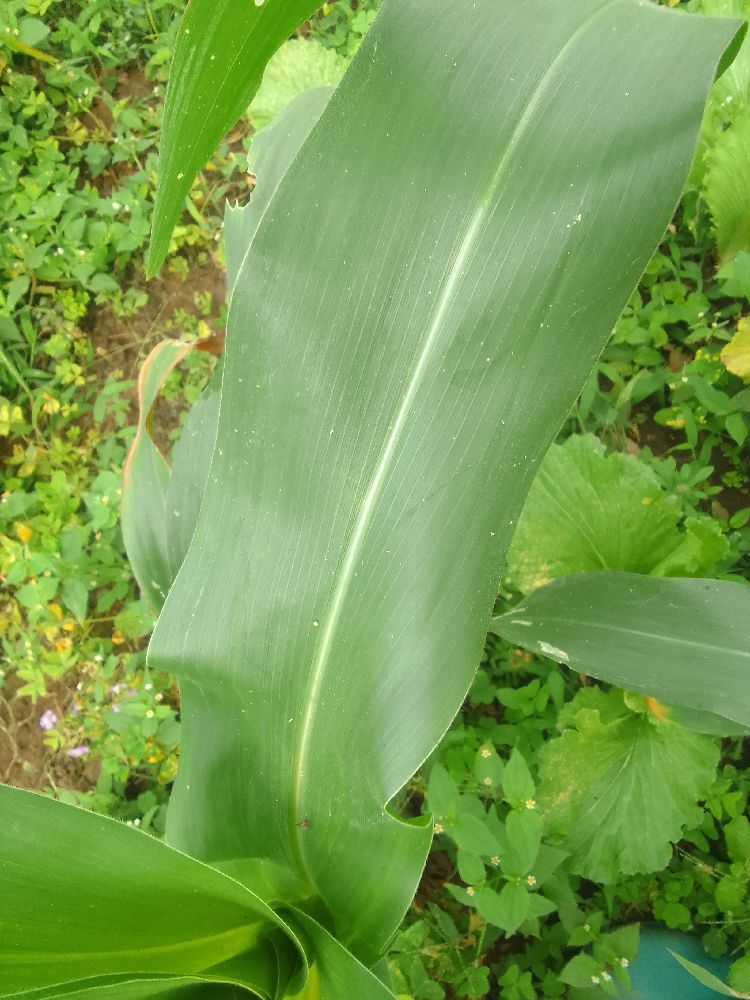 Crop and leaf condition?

maize, healthy
